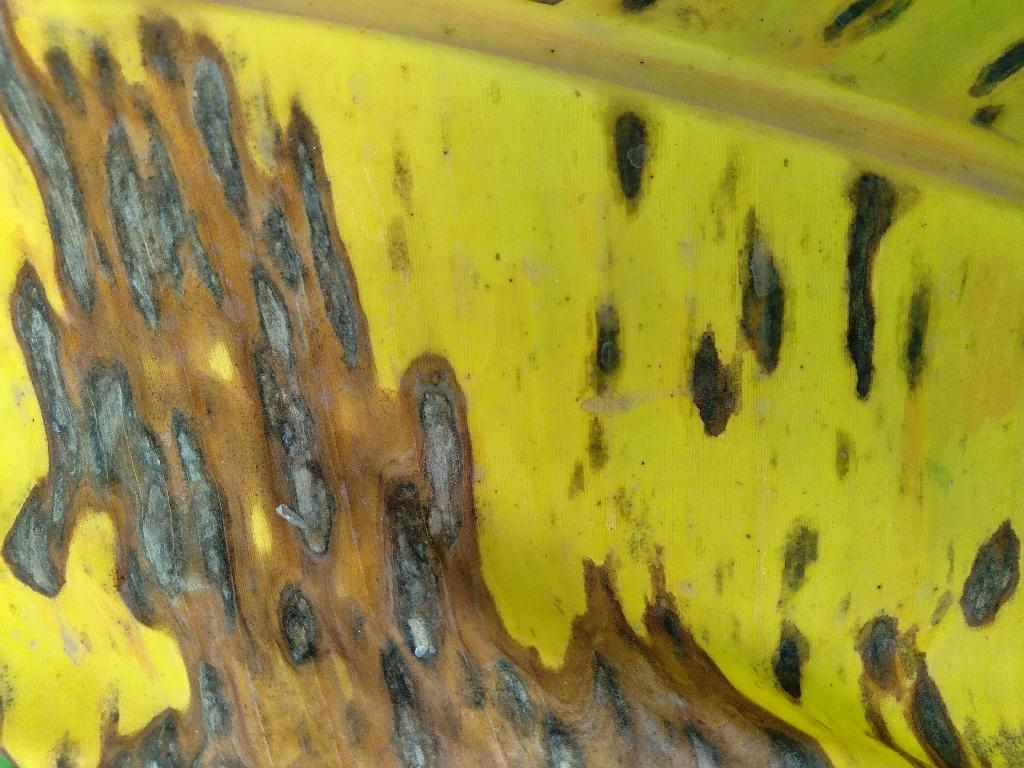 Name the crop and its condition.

banana, black sigatoka
